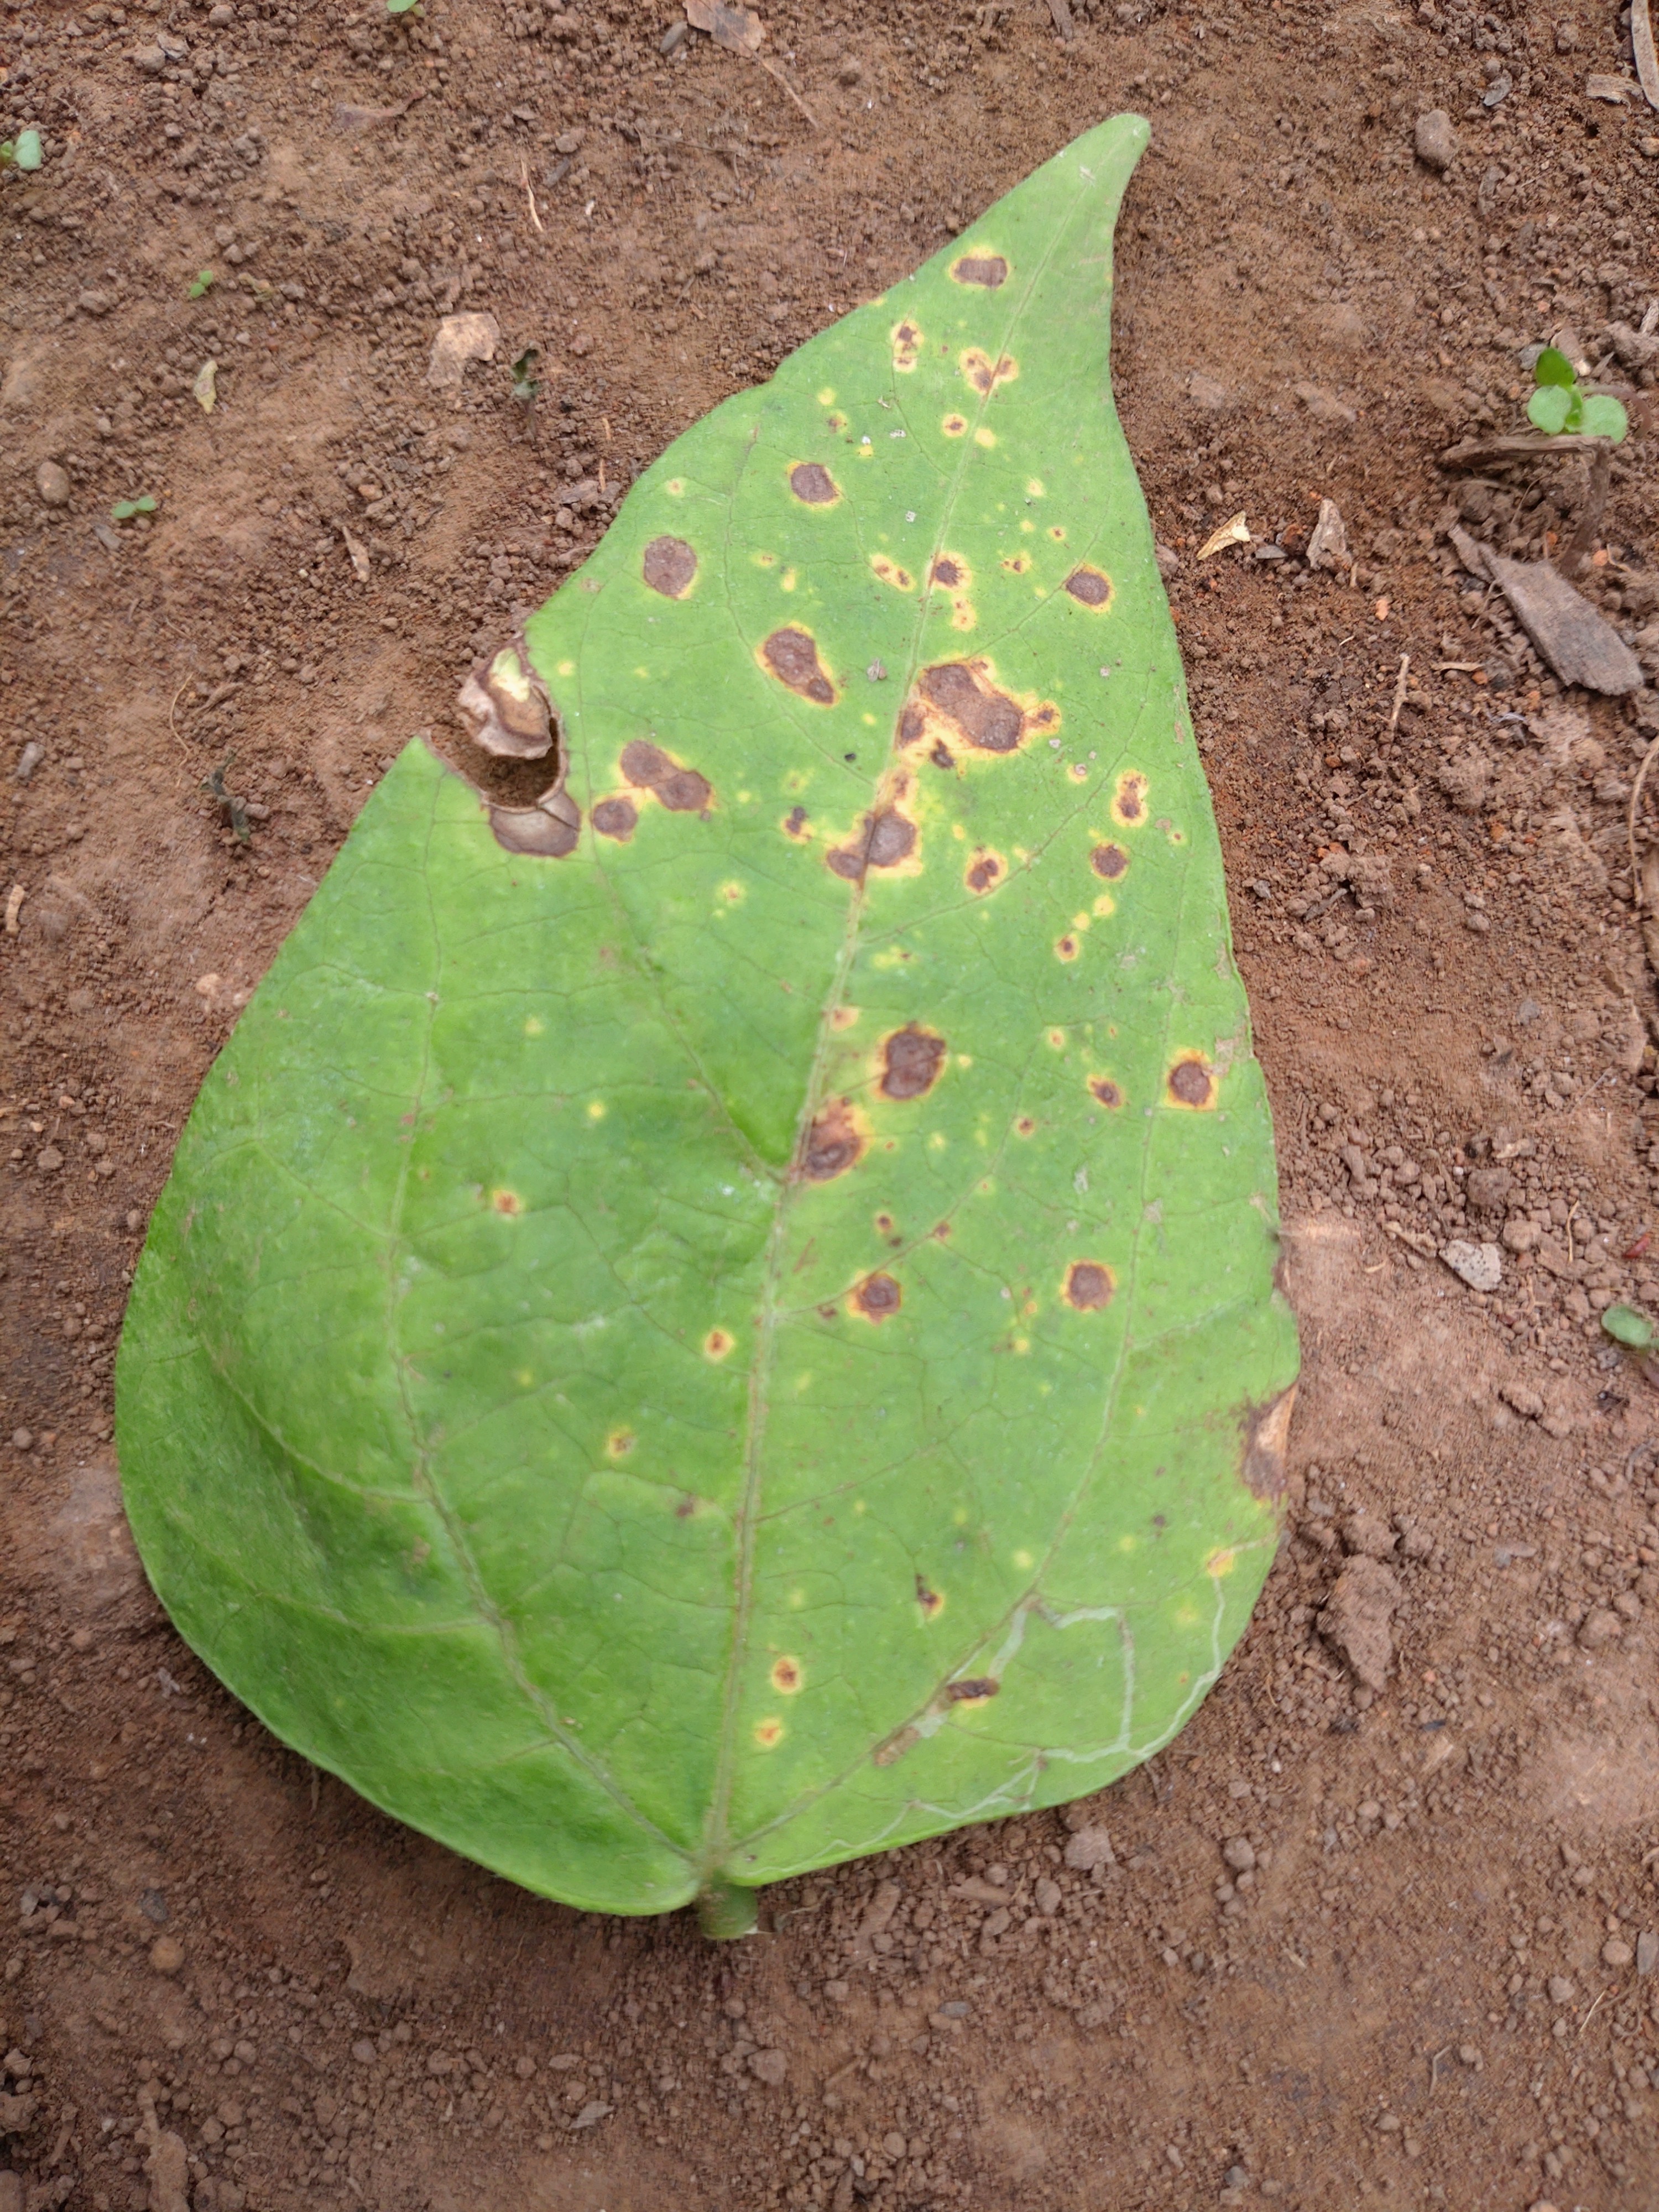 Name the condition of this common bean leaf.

rust
